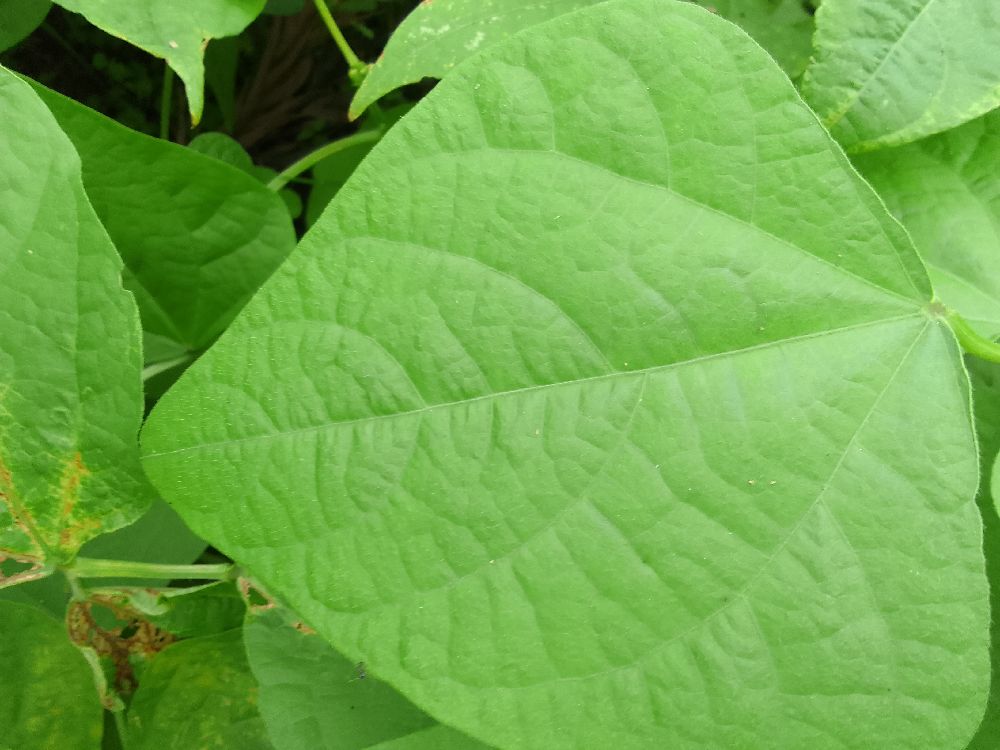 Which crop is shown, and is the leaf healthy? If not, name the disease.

common bean, healthy
